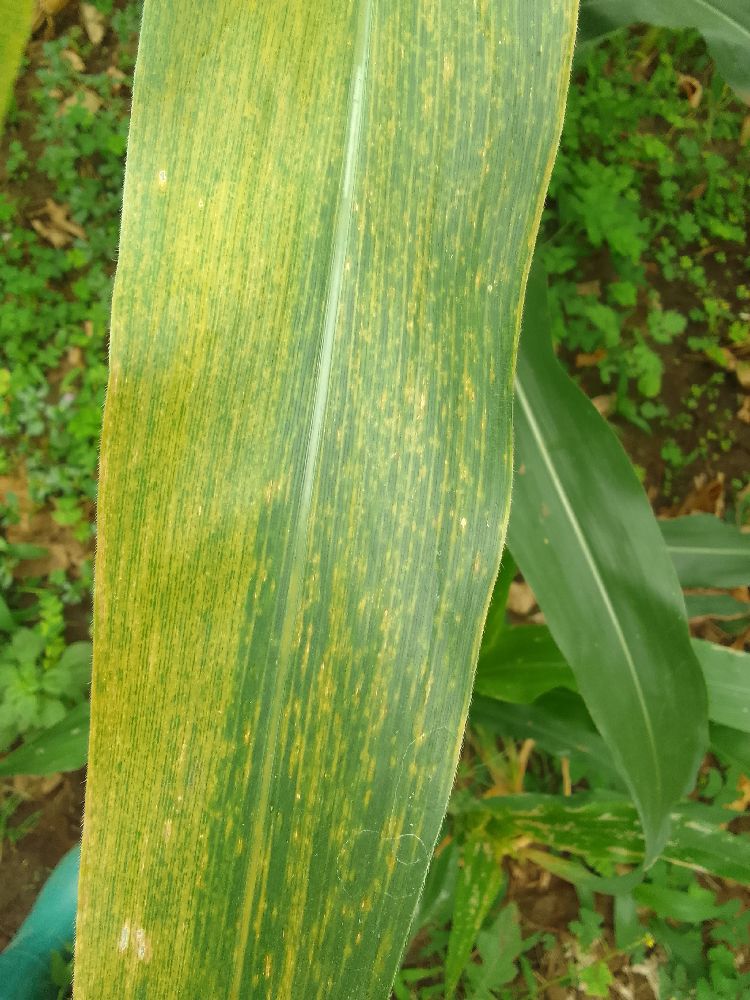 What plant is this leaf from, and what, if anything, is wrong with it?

maize, maize lethal necrosis
